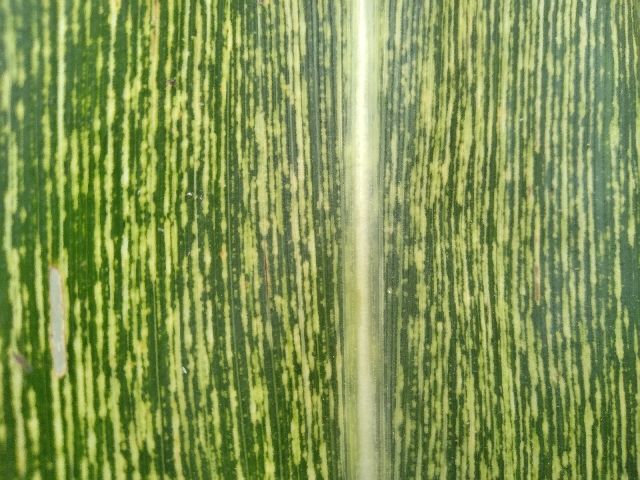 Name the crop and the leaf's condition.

maize, maize streak virus
